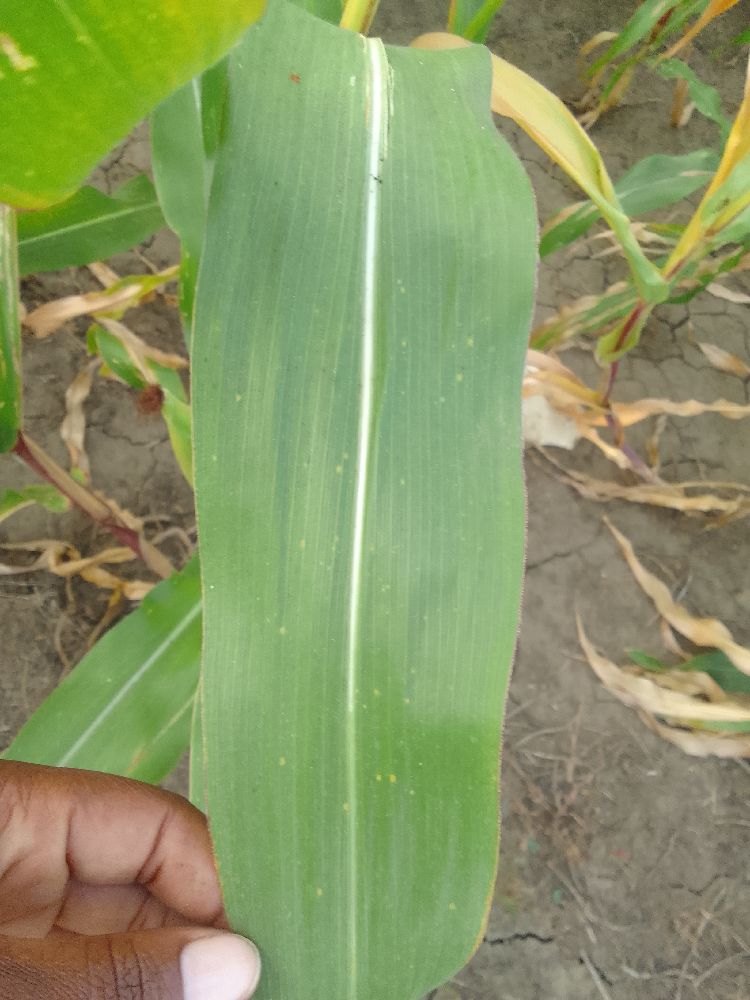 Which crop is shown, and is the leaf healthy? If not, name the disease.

maize, healthy
